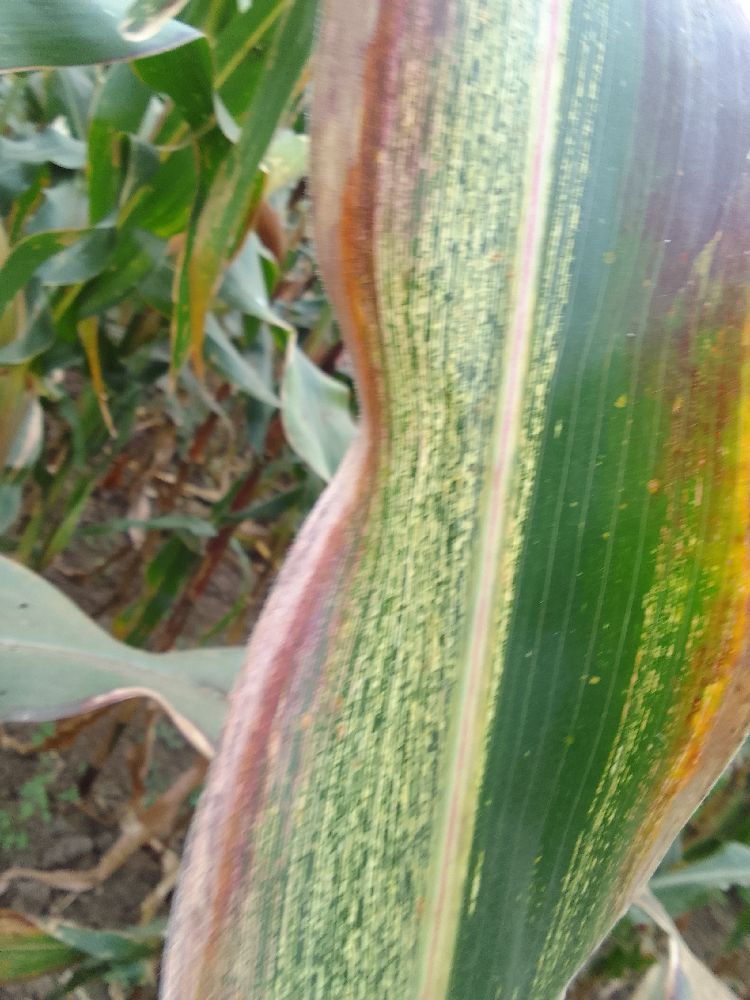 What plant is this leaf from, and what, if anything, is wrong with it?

maize, maize streak virus
